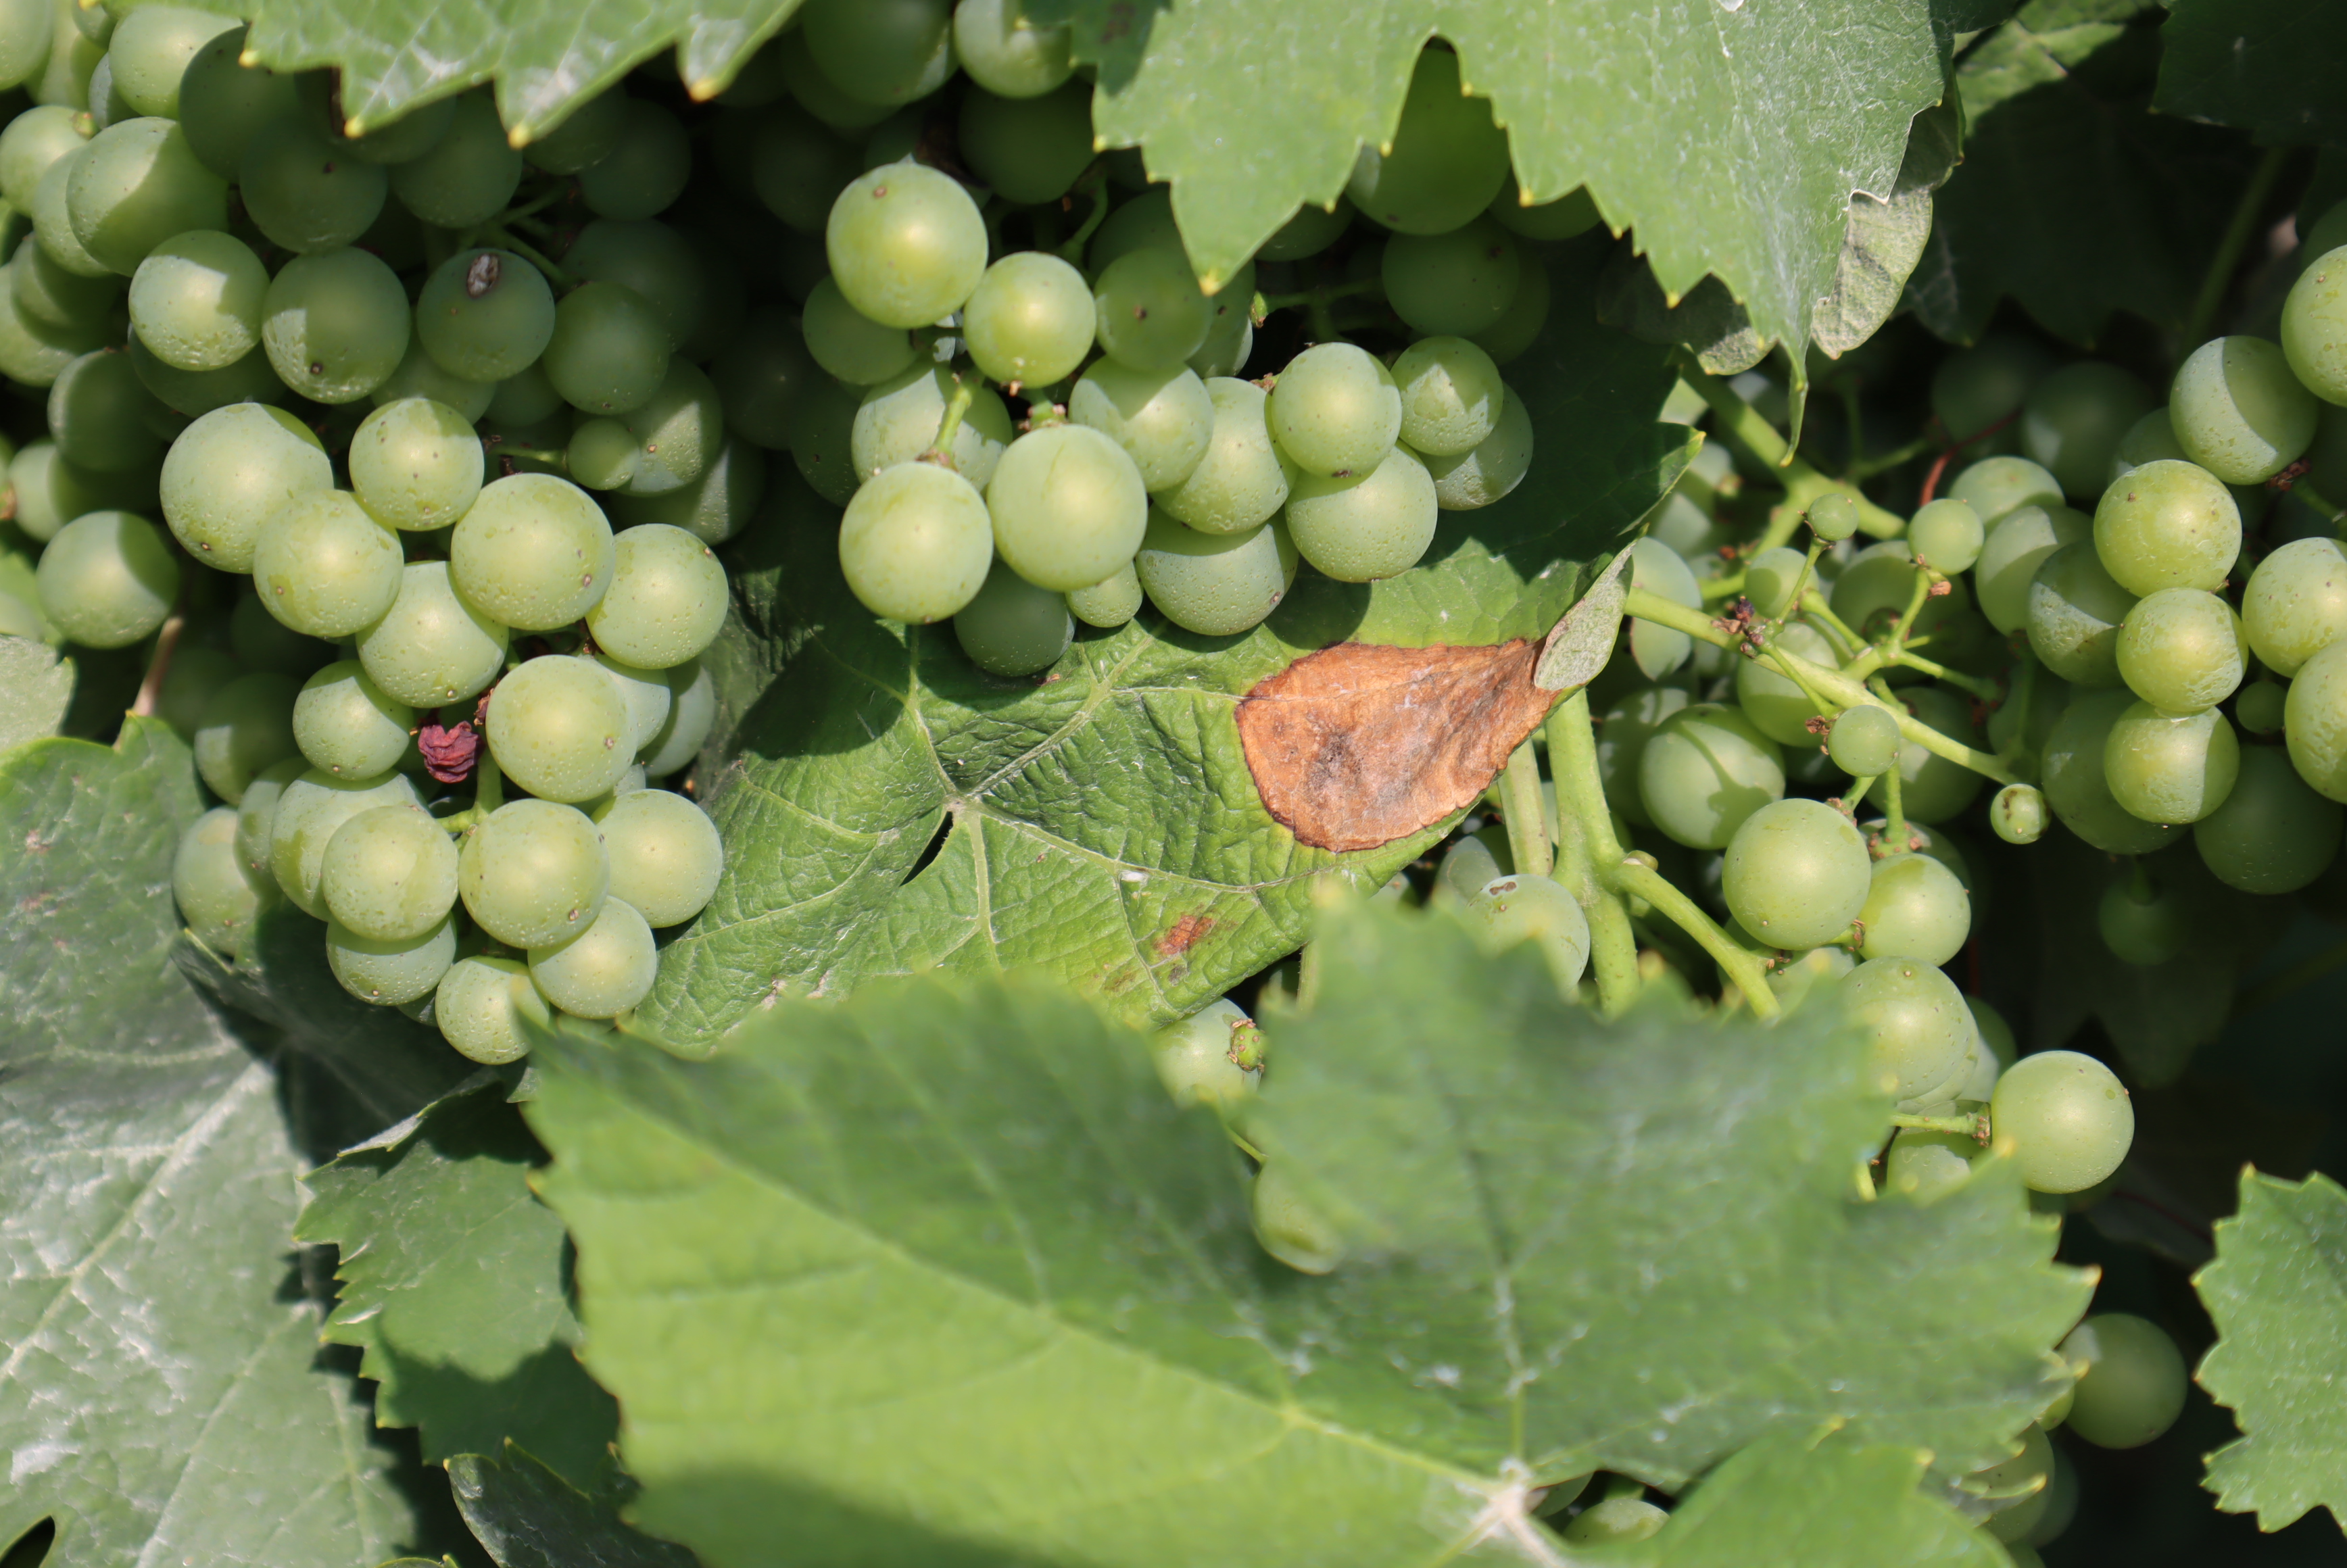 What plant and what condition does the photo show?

grapevine, black rot
